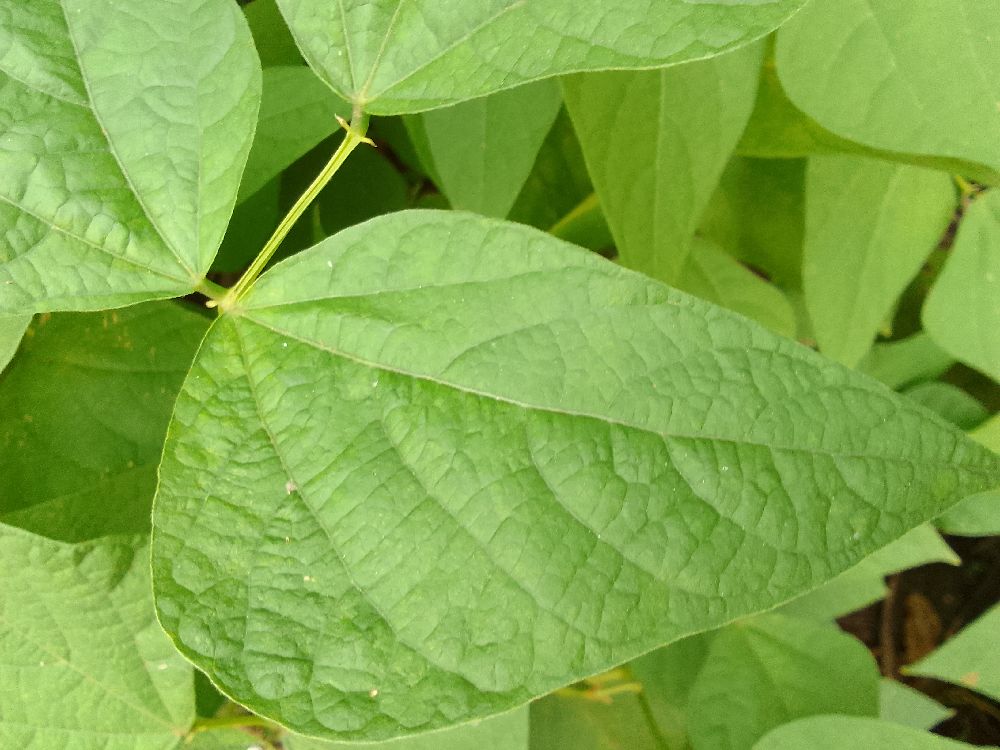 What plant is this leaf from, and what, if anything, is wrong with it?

common bean, healthy
